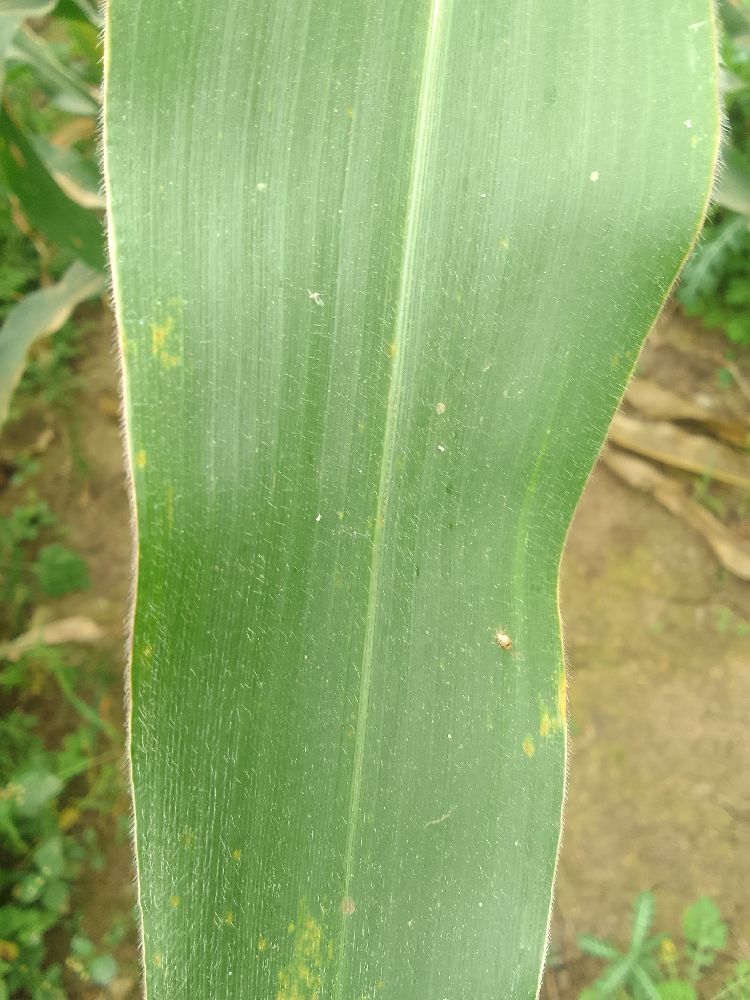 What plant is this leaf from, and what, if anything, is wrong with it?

maize, healthy
